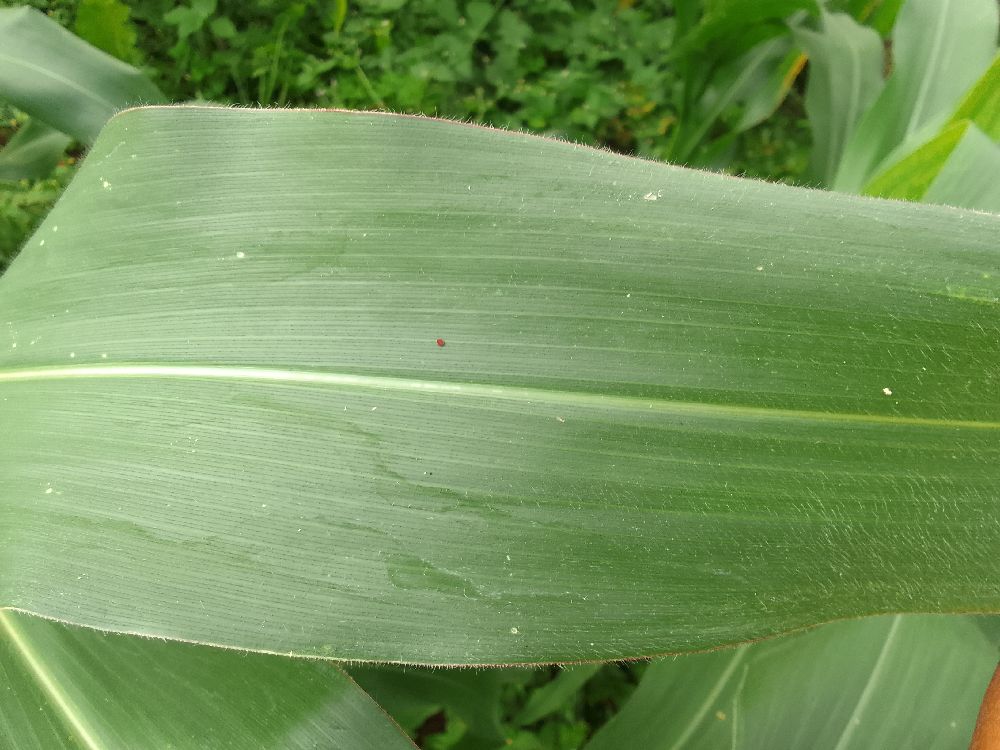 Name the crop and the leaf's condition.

maize, healthy
